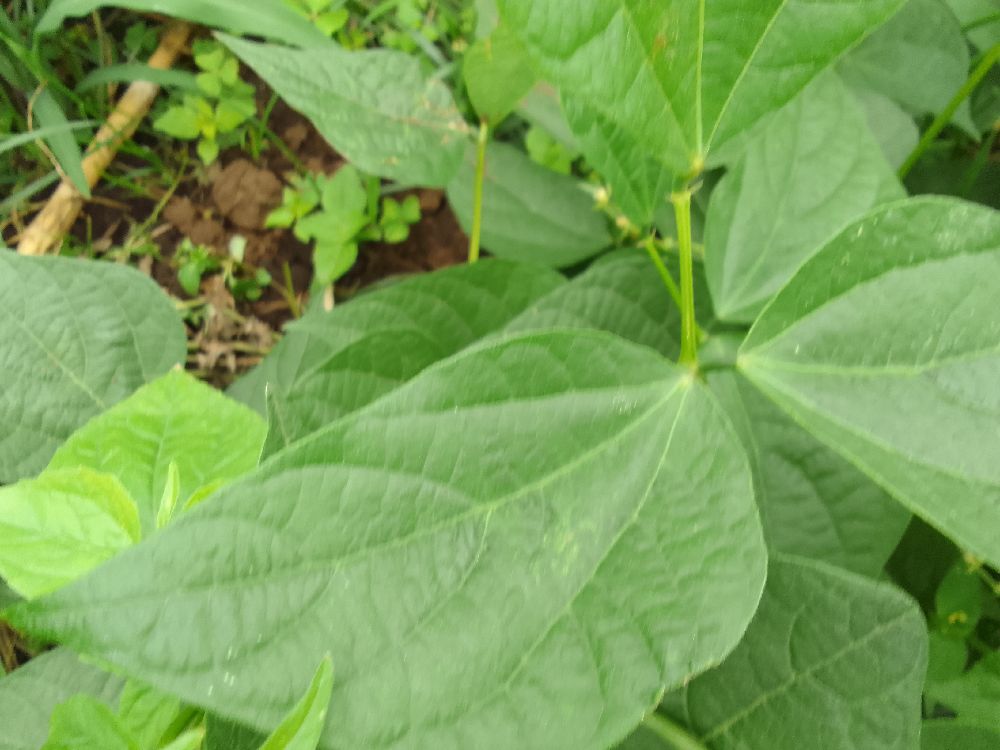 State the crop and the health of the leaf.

common bean, healthy
